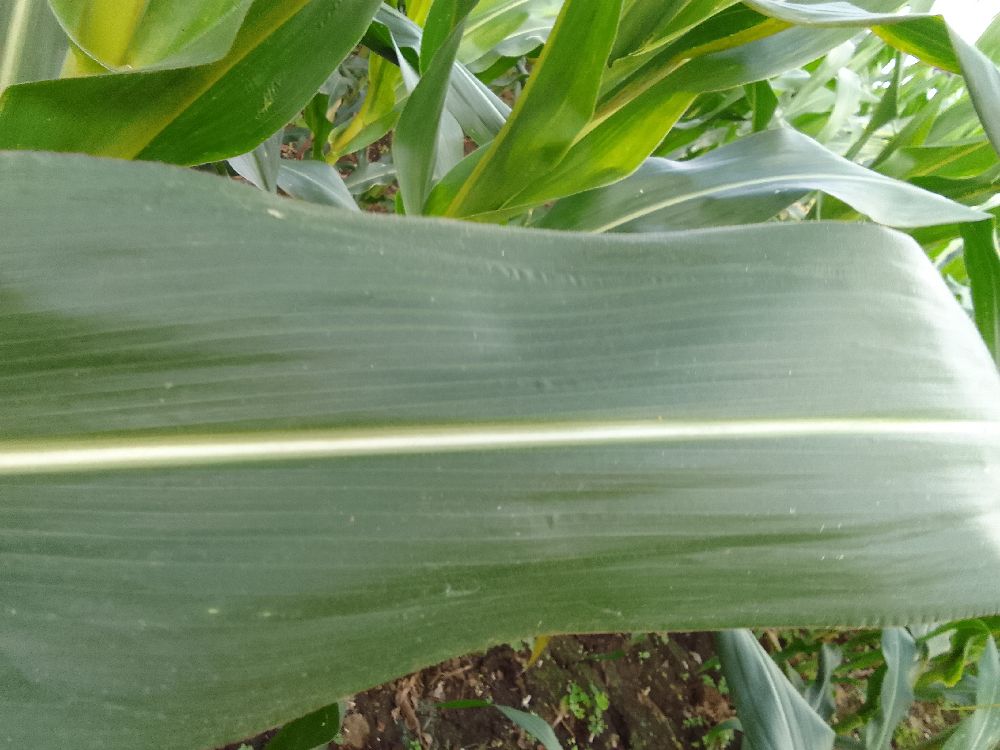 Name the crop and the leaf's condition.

maize, healthy
